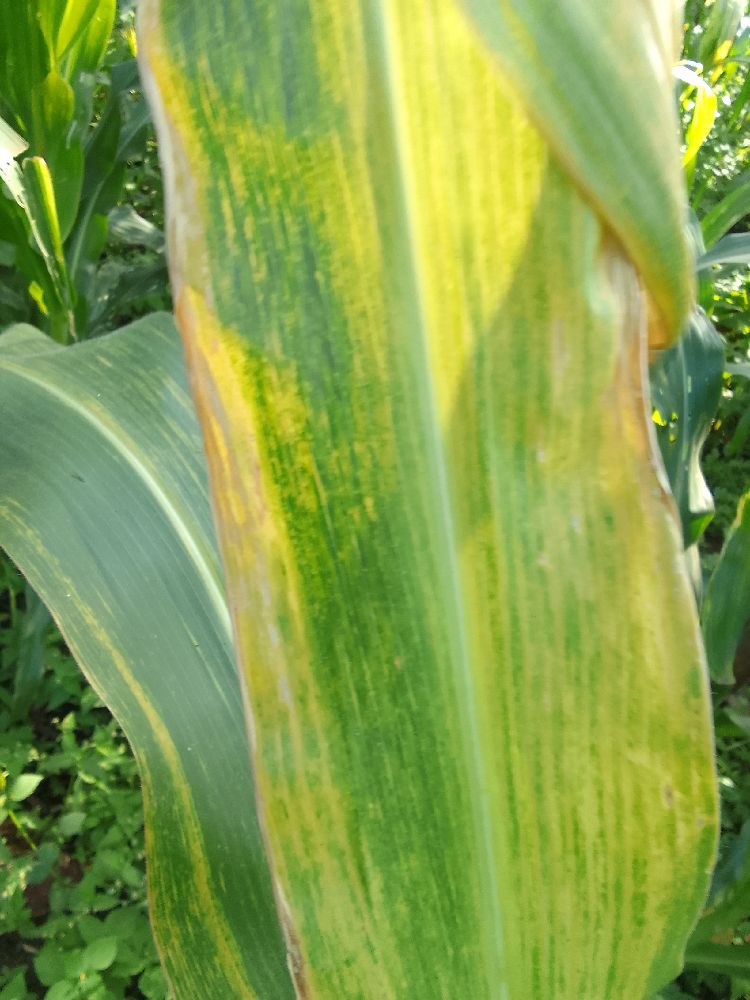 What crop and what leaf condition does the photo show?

maize, maize lethal necrosis
